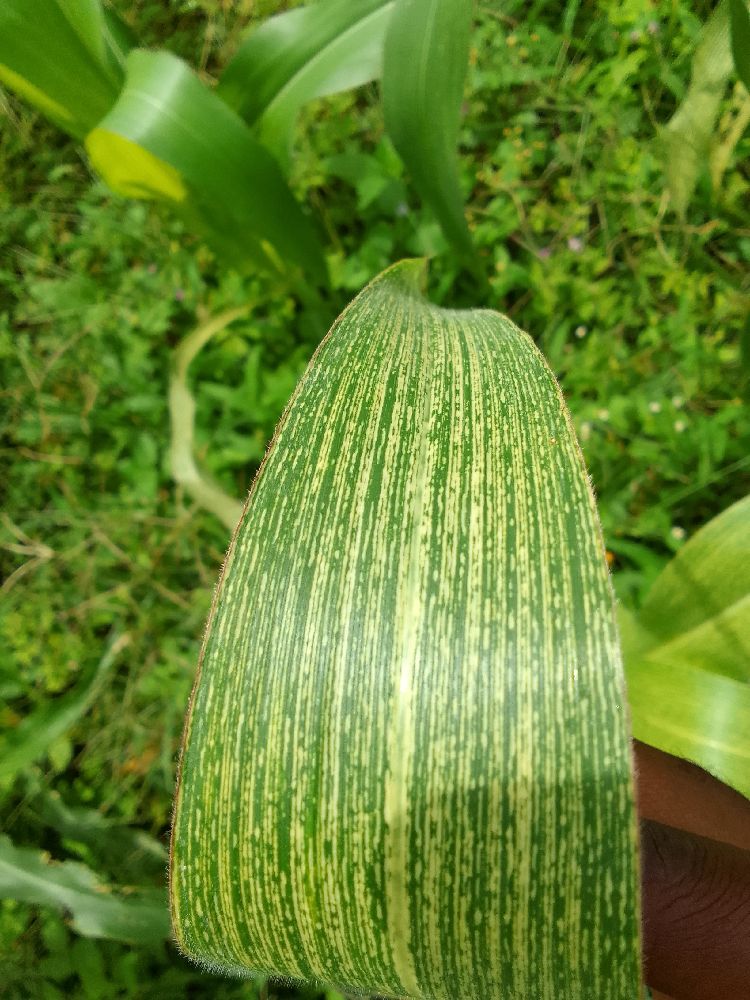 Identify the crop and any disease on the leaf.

maize, healthy
